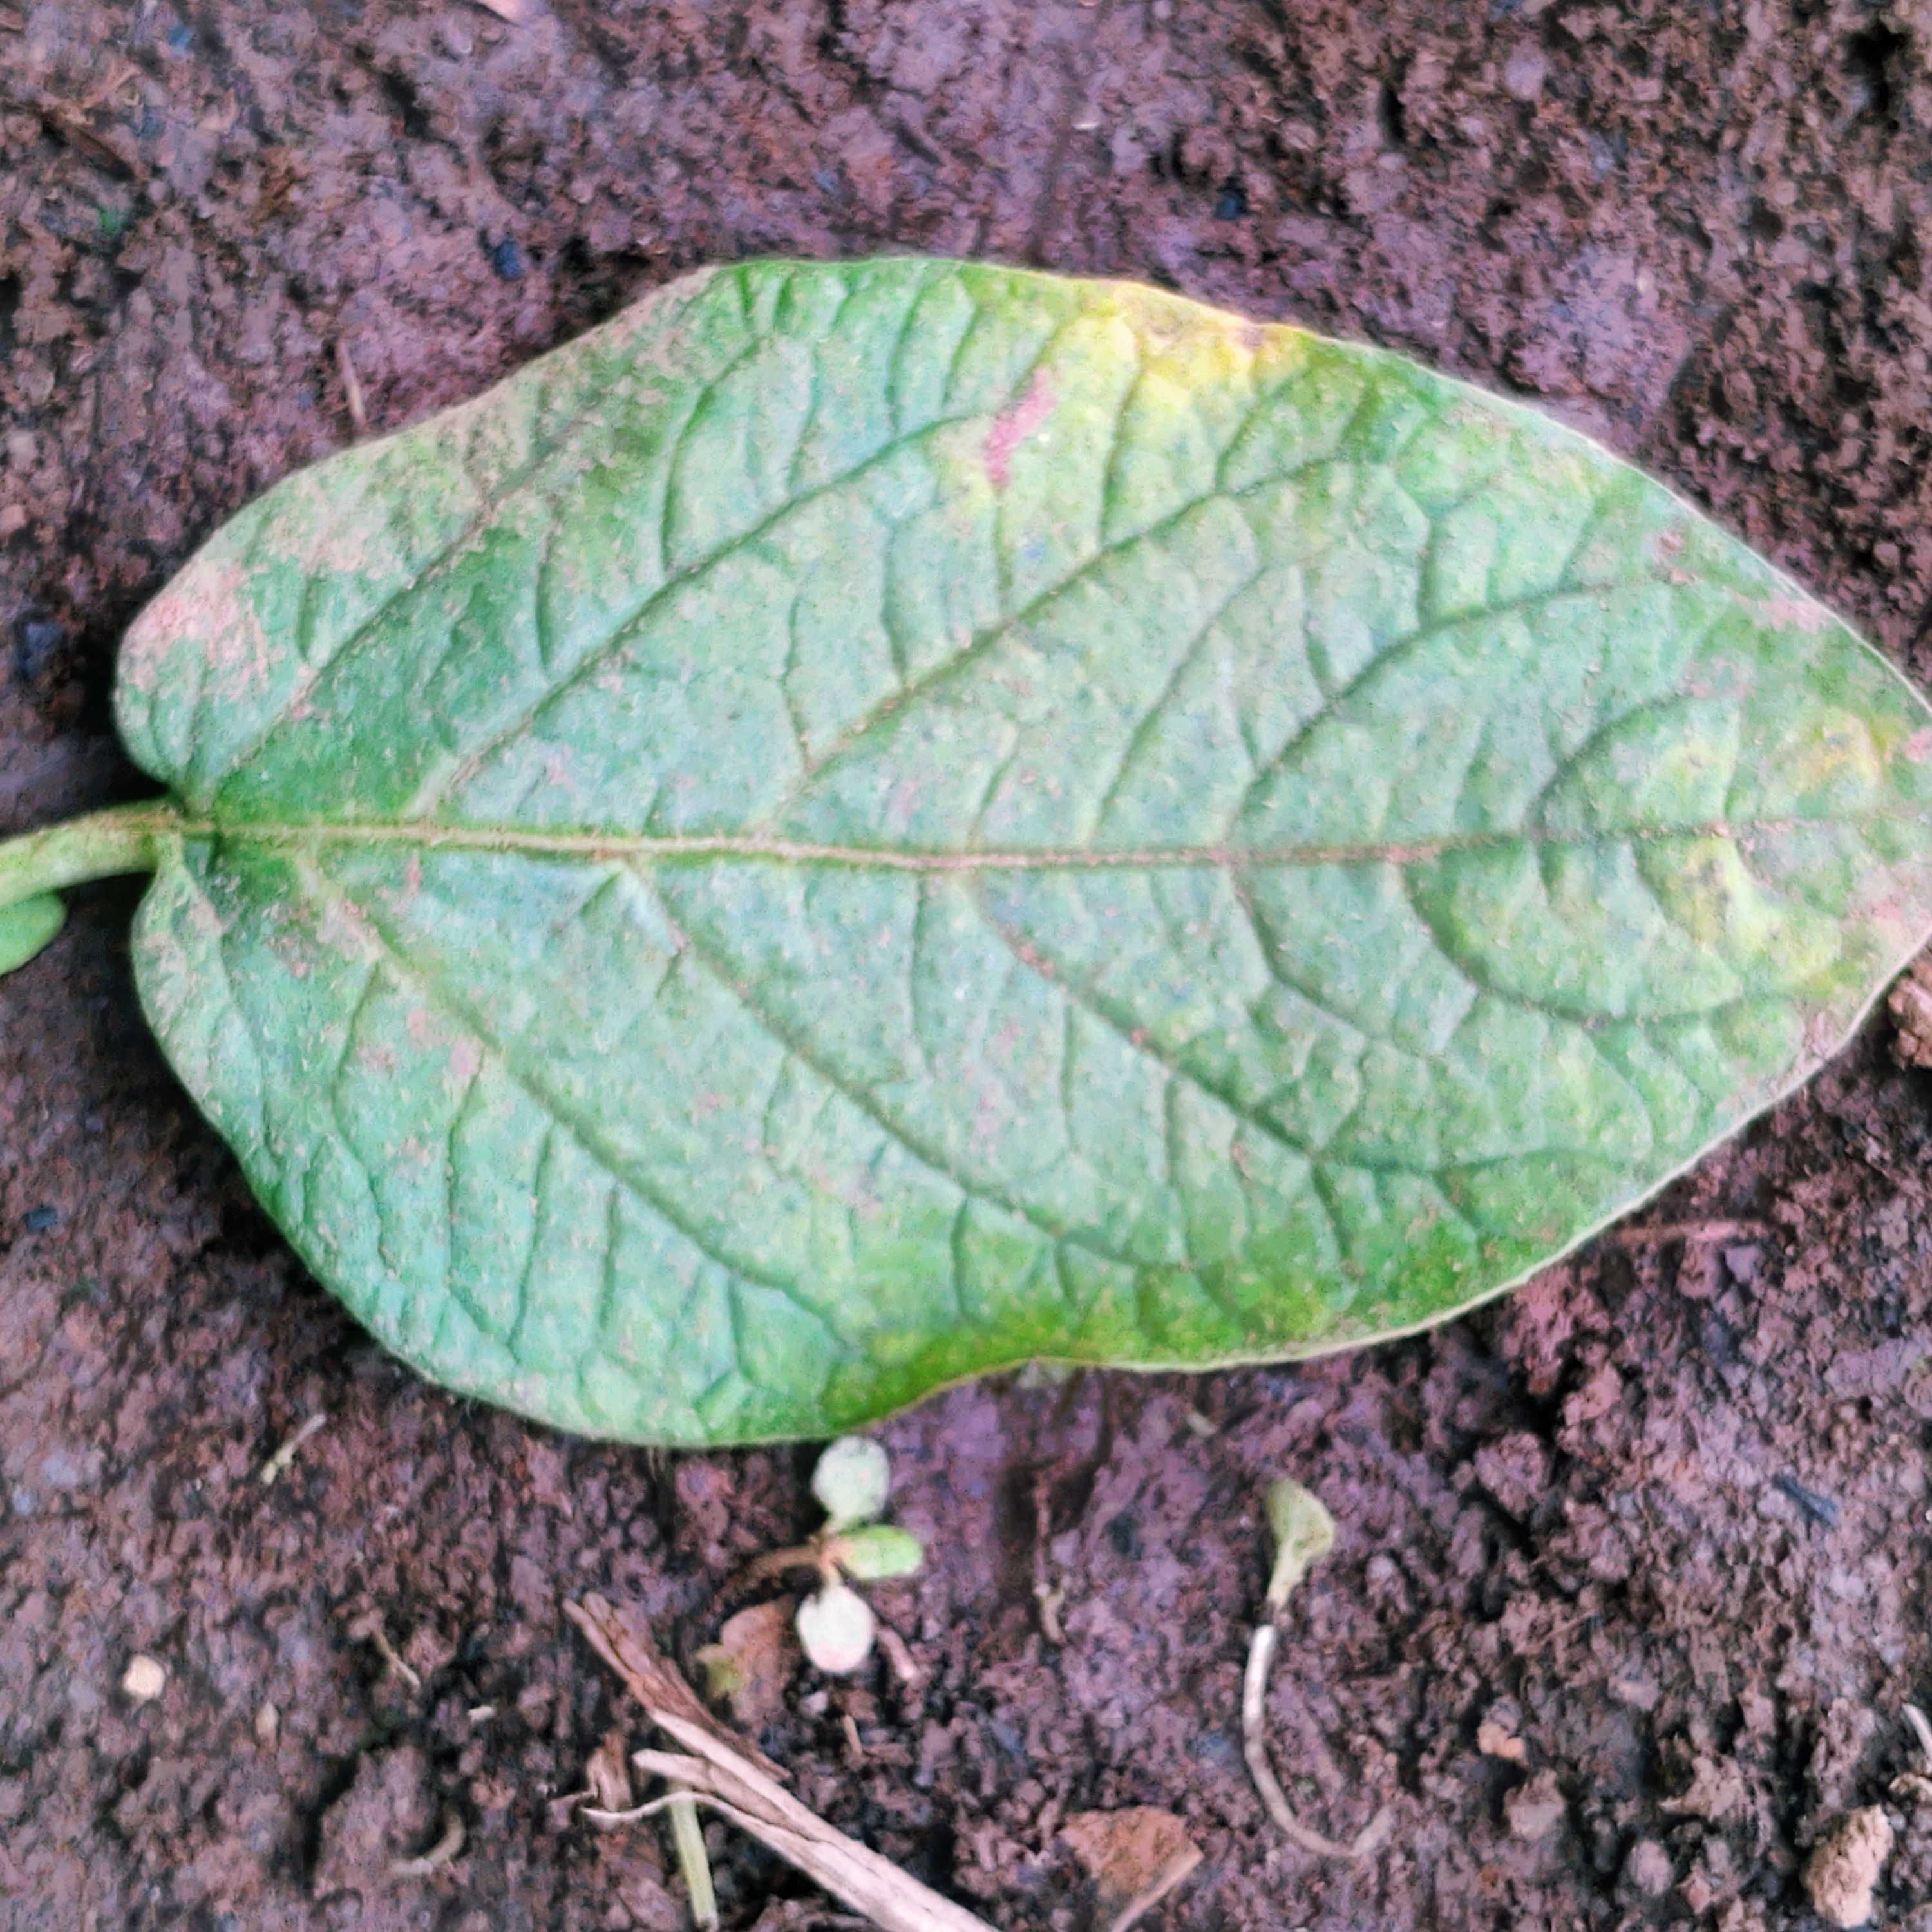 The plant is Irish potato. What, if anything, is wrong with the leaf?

late blight
